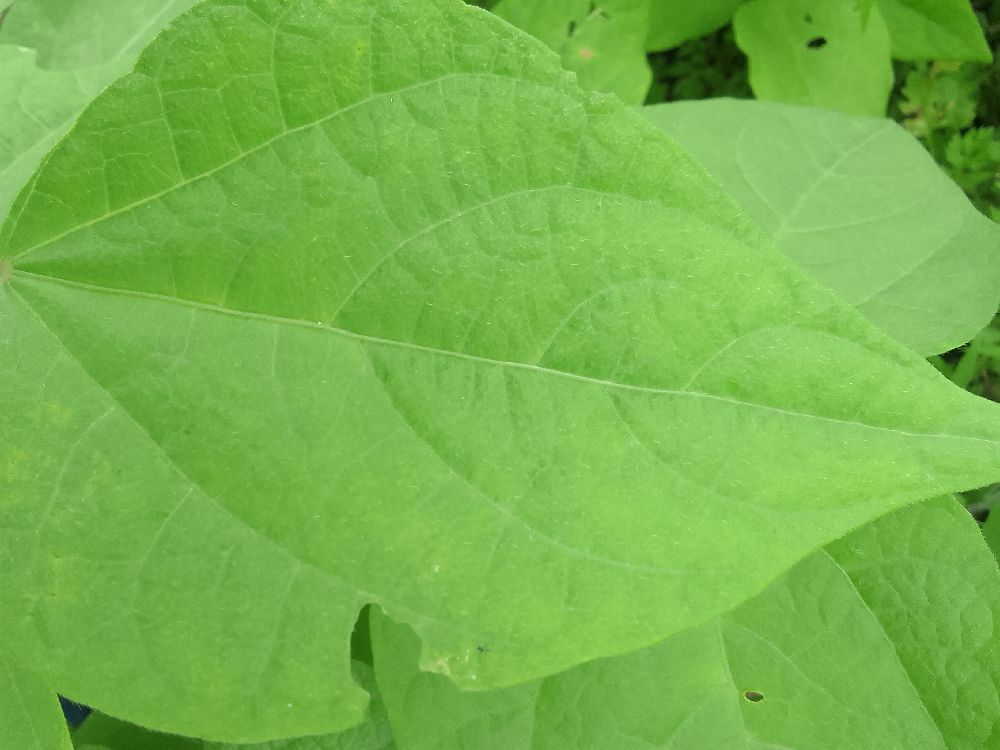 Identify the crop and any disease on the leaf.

common bean, healthy
